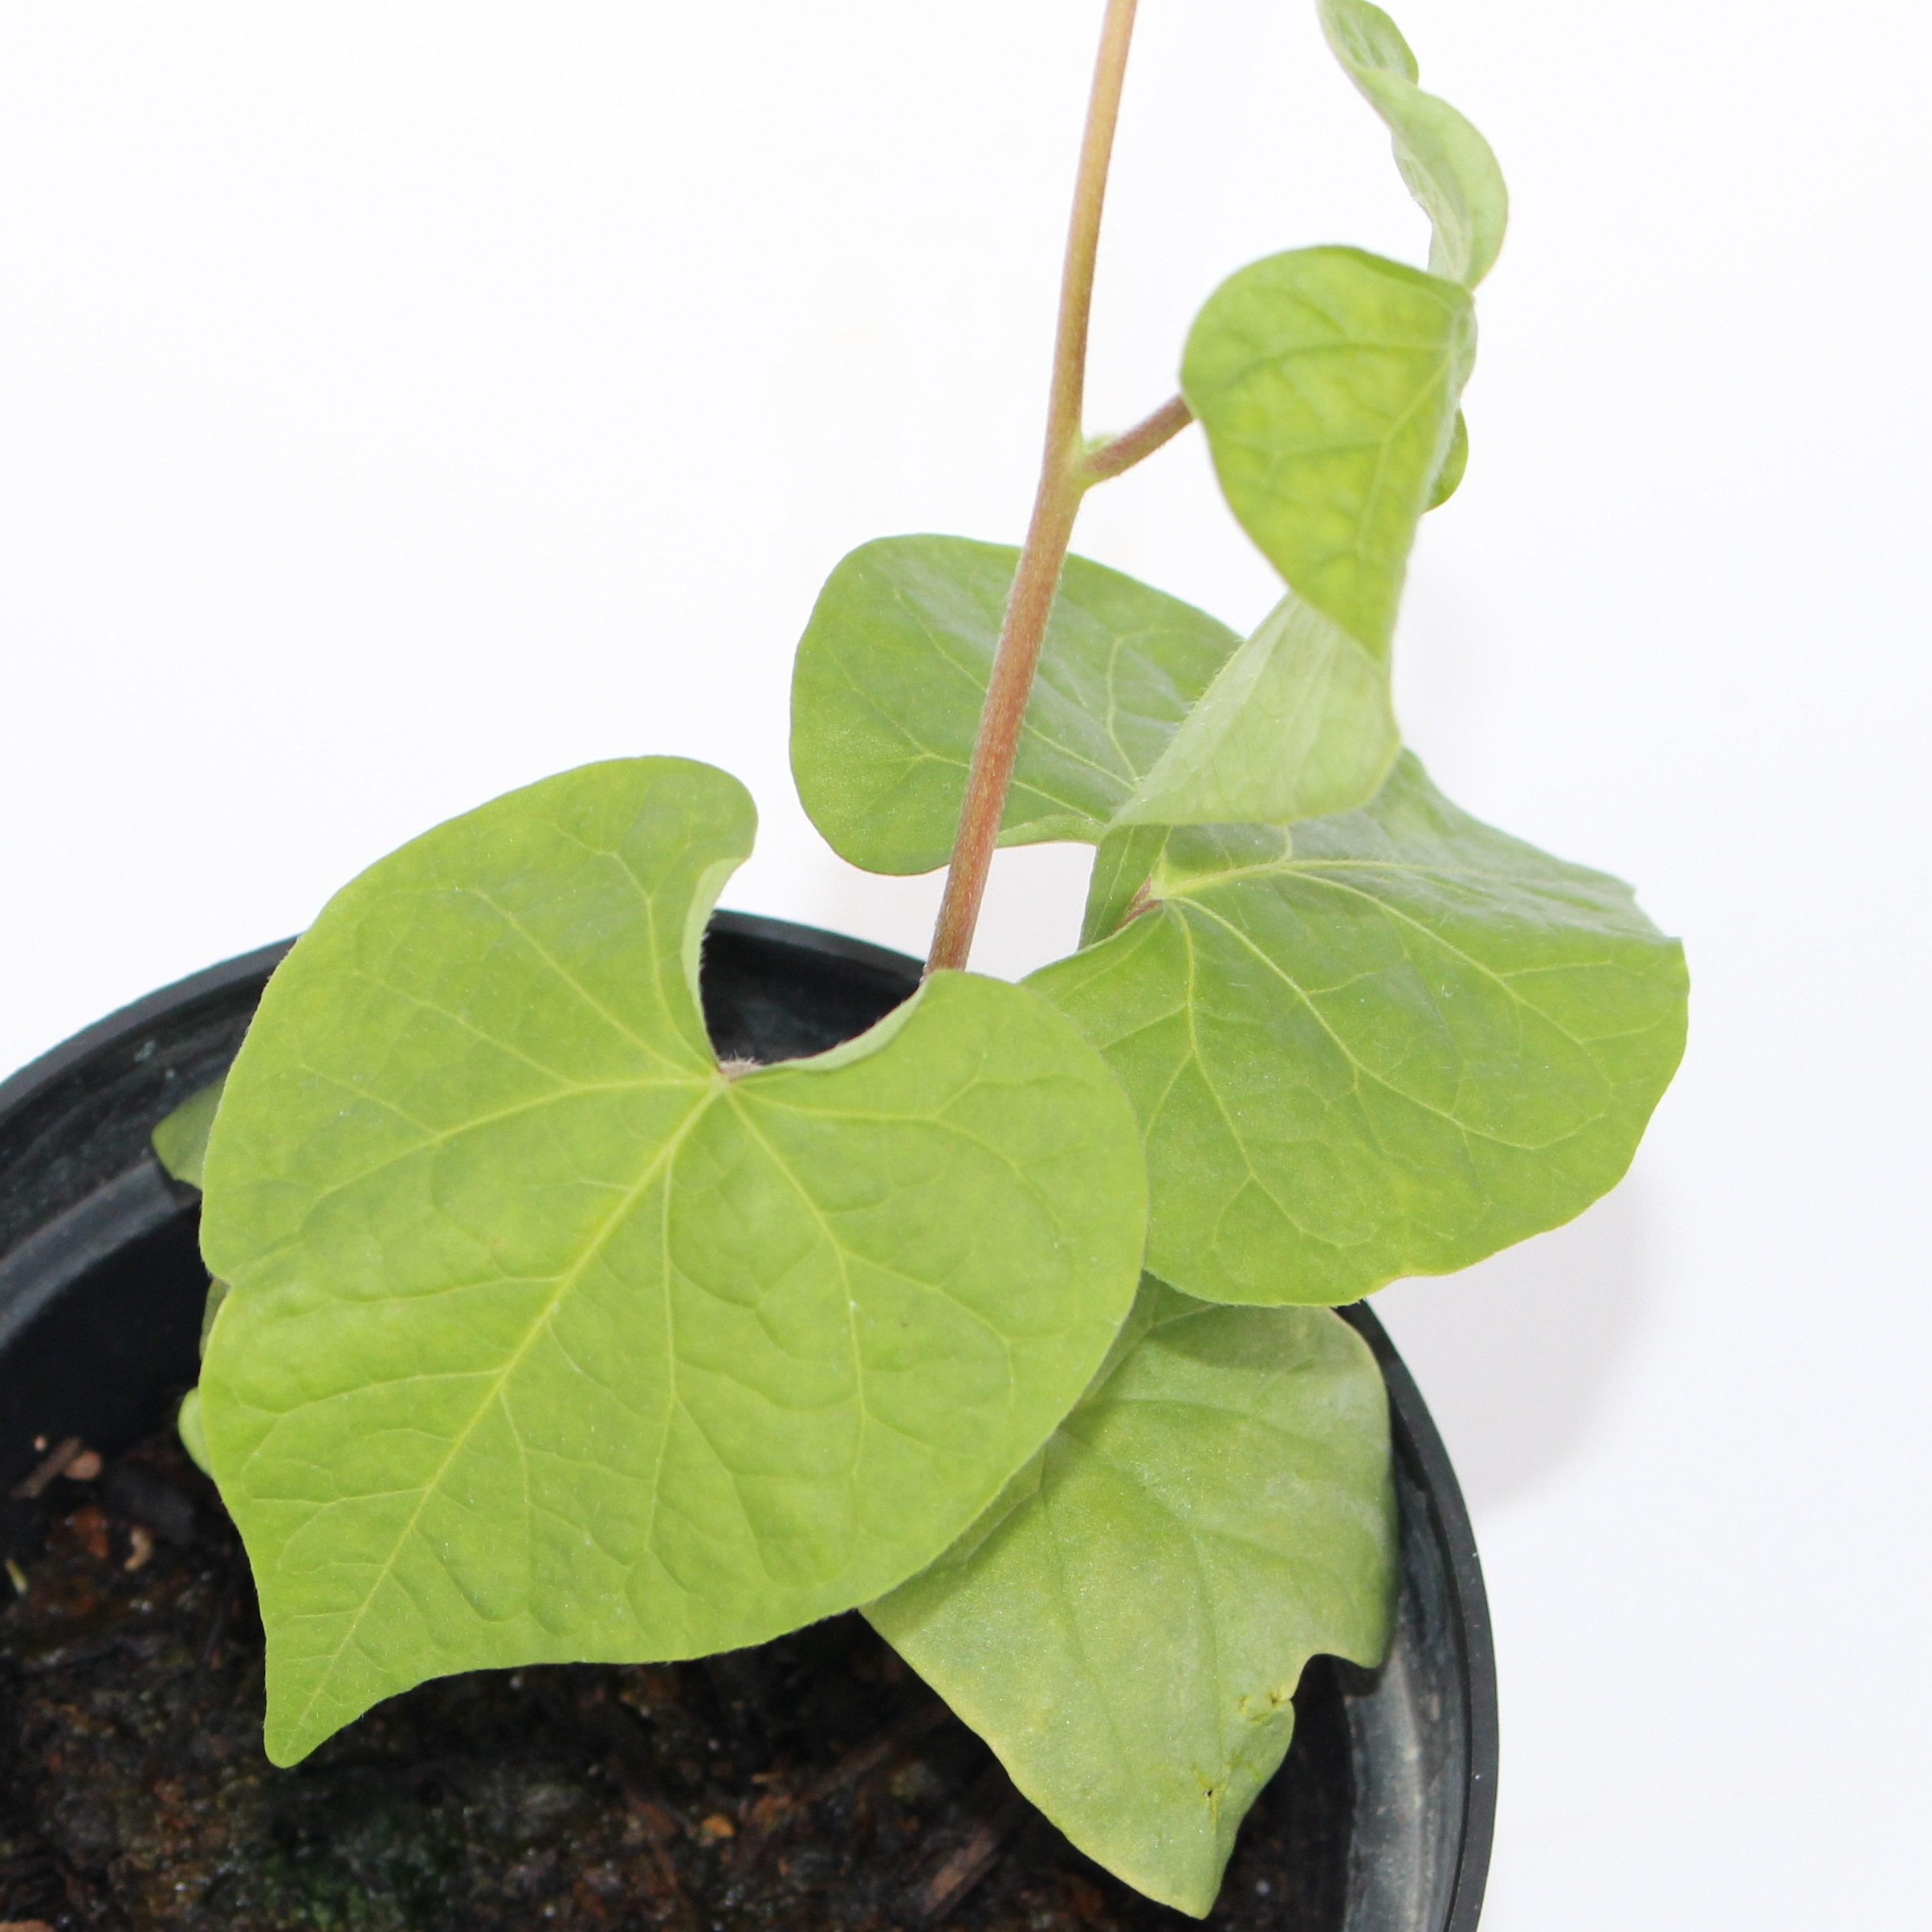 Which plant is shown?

Convolvulus arvensis
